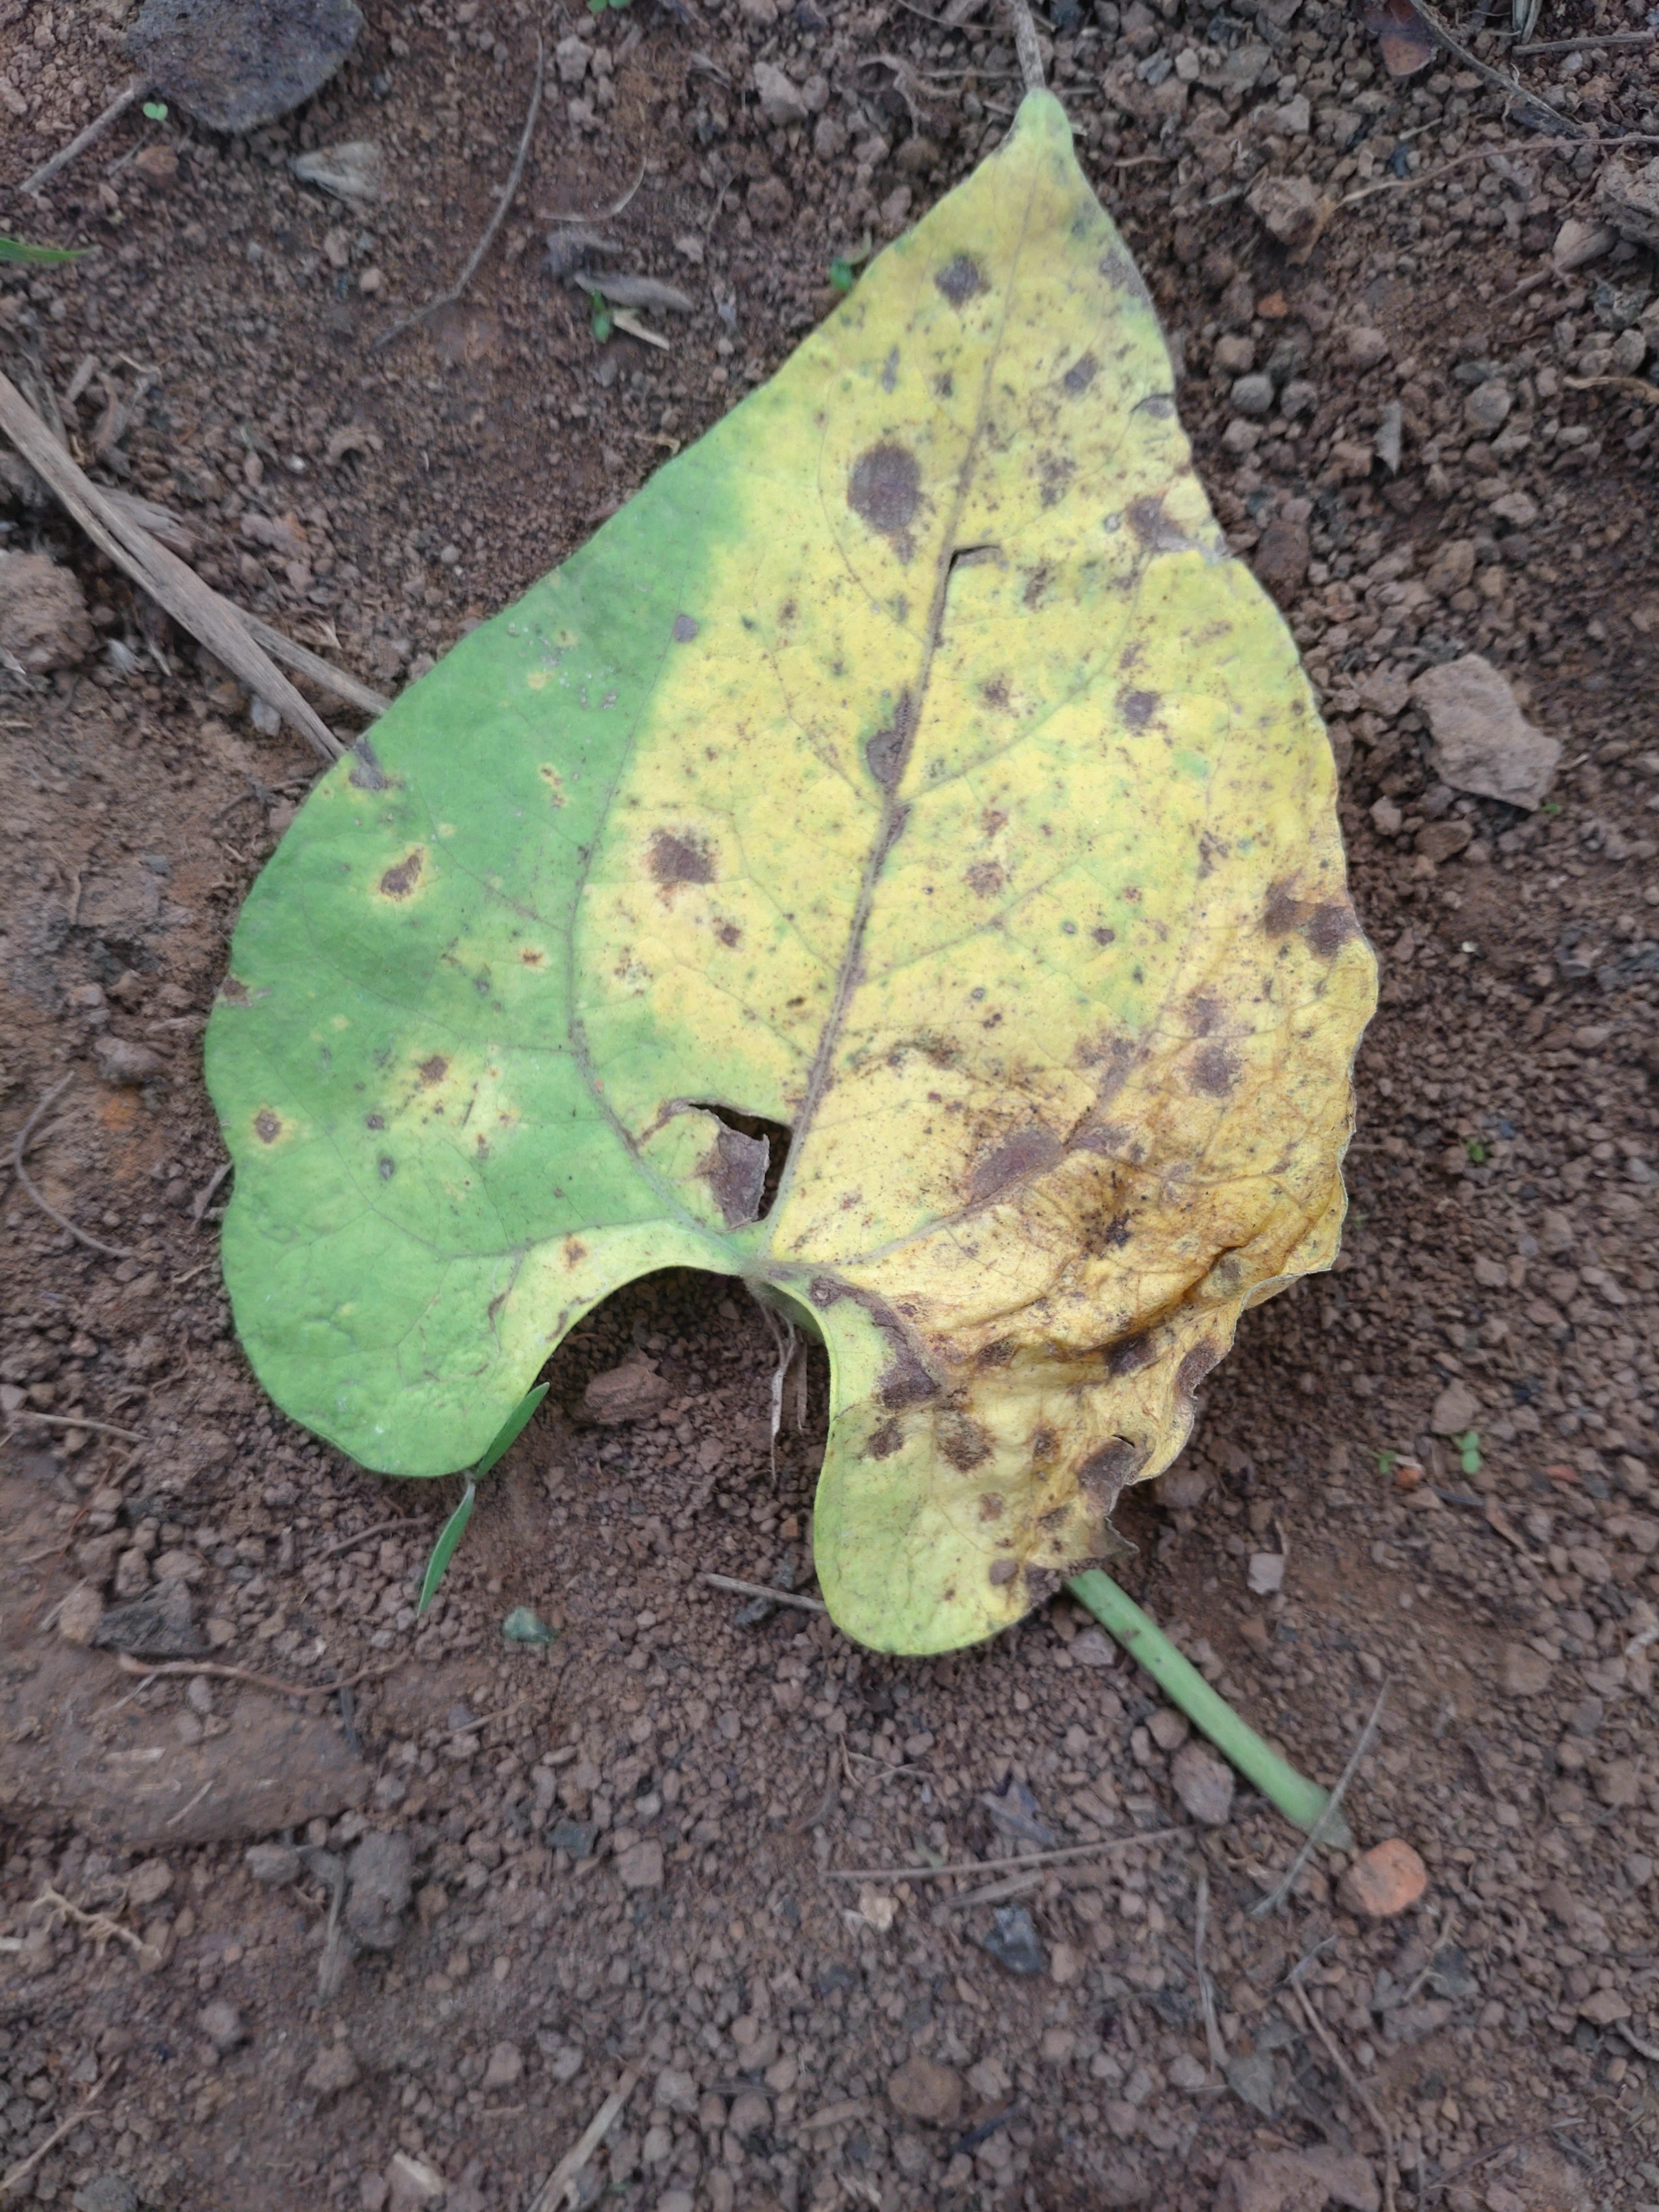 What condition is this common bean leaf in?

anthracnose
